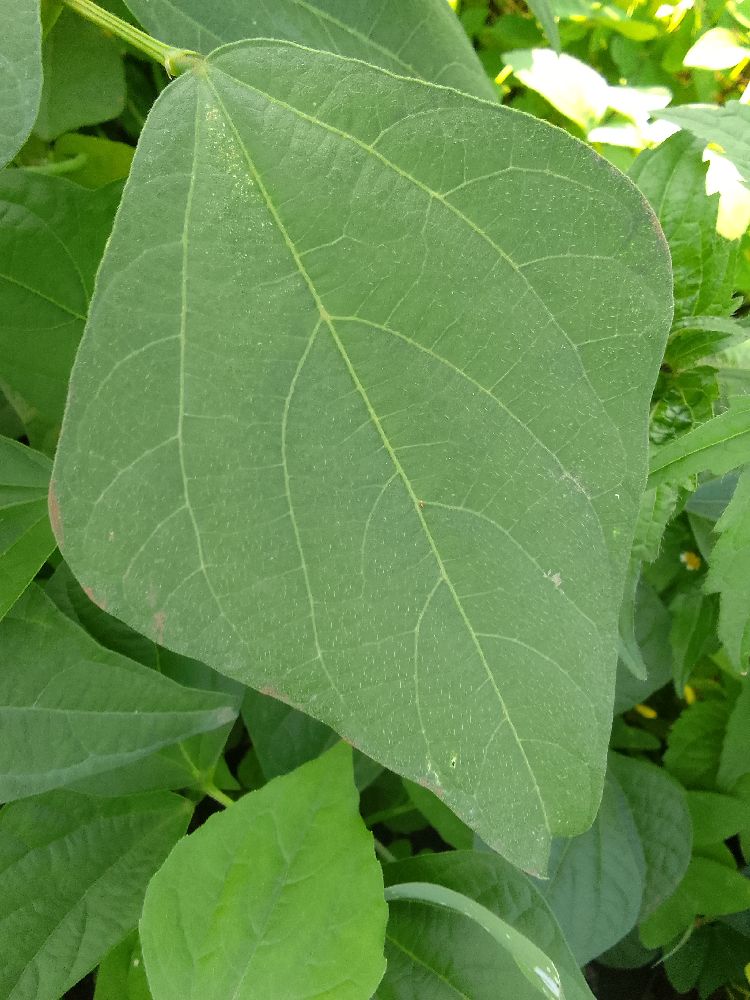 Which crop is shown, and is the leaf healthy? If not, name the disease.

common bean, healthy
